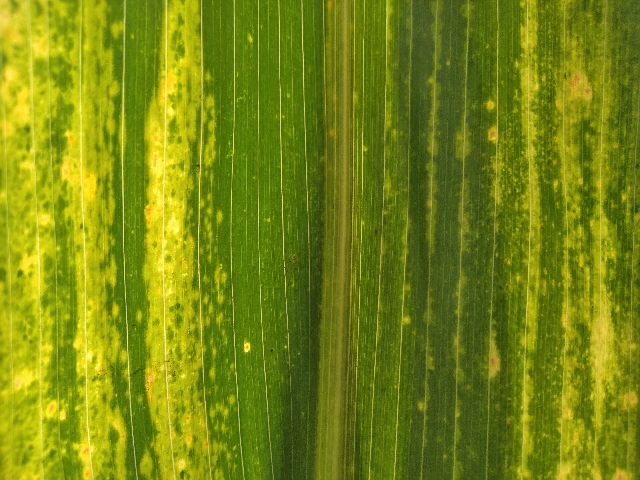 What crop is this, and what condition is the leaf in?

maize, maize lethal necrosis
